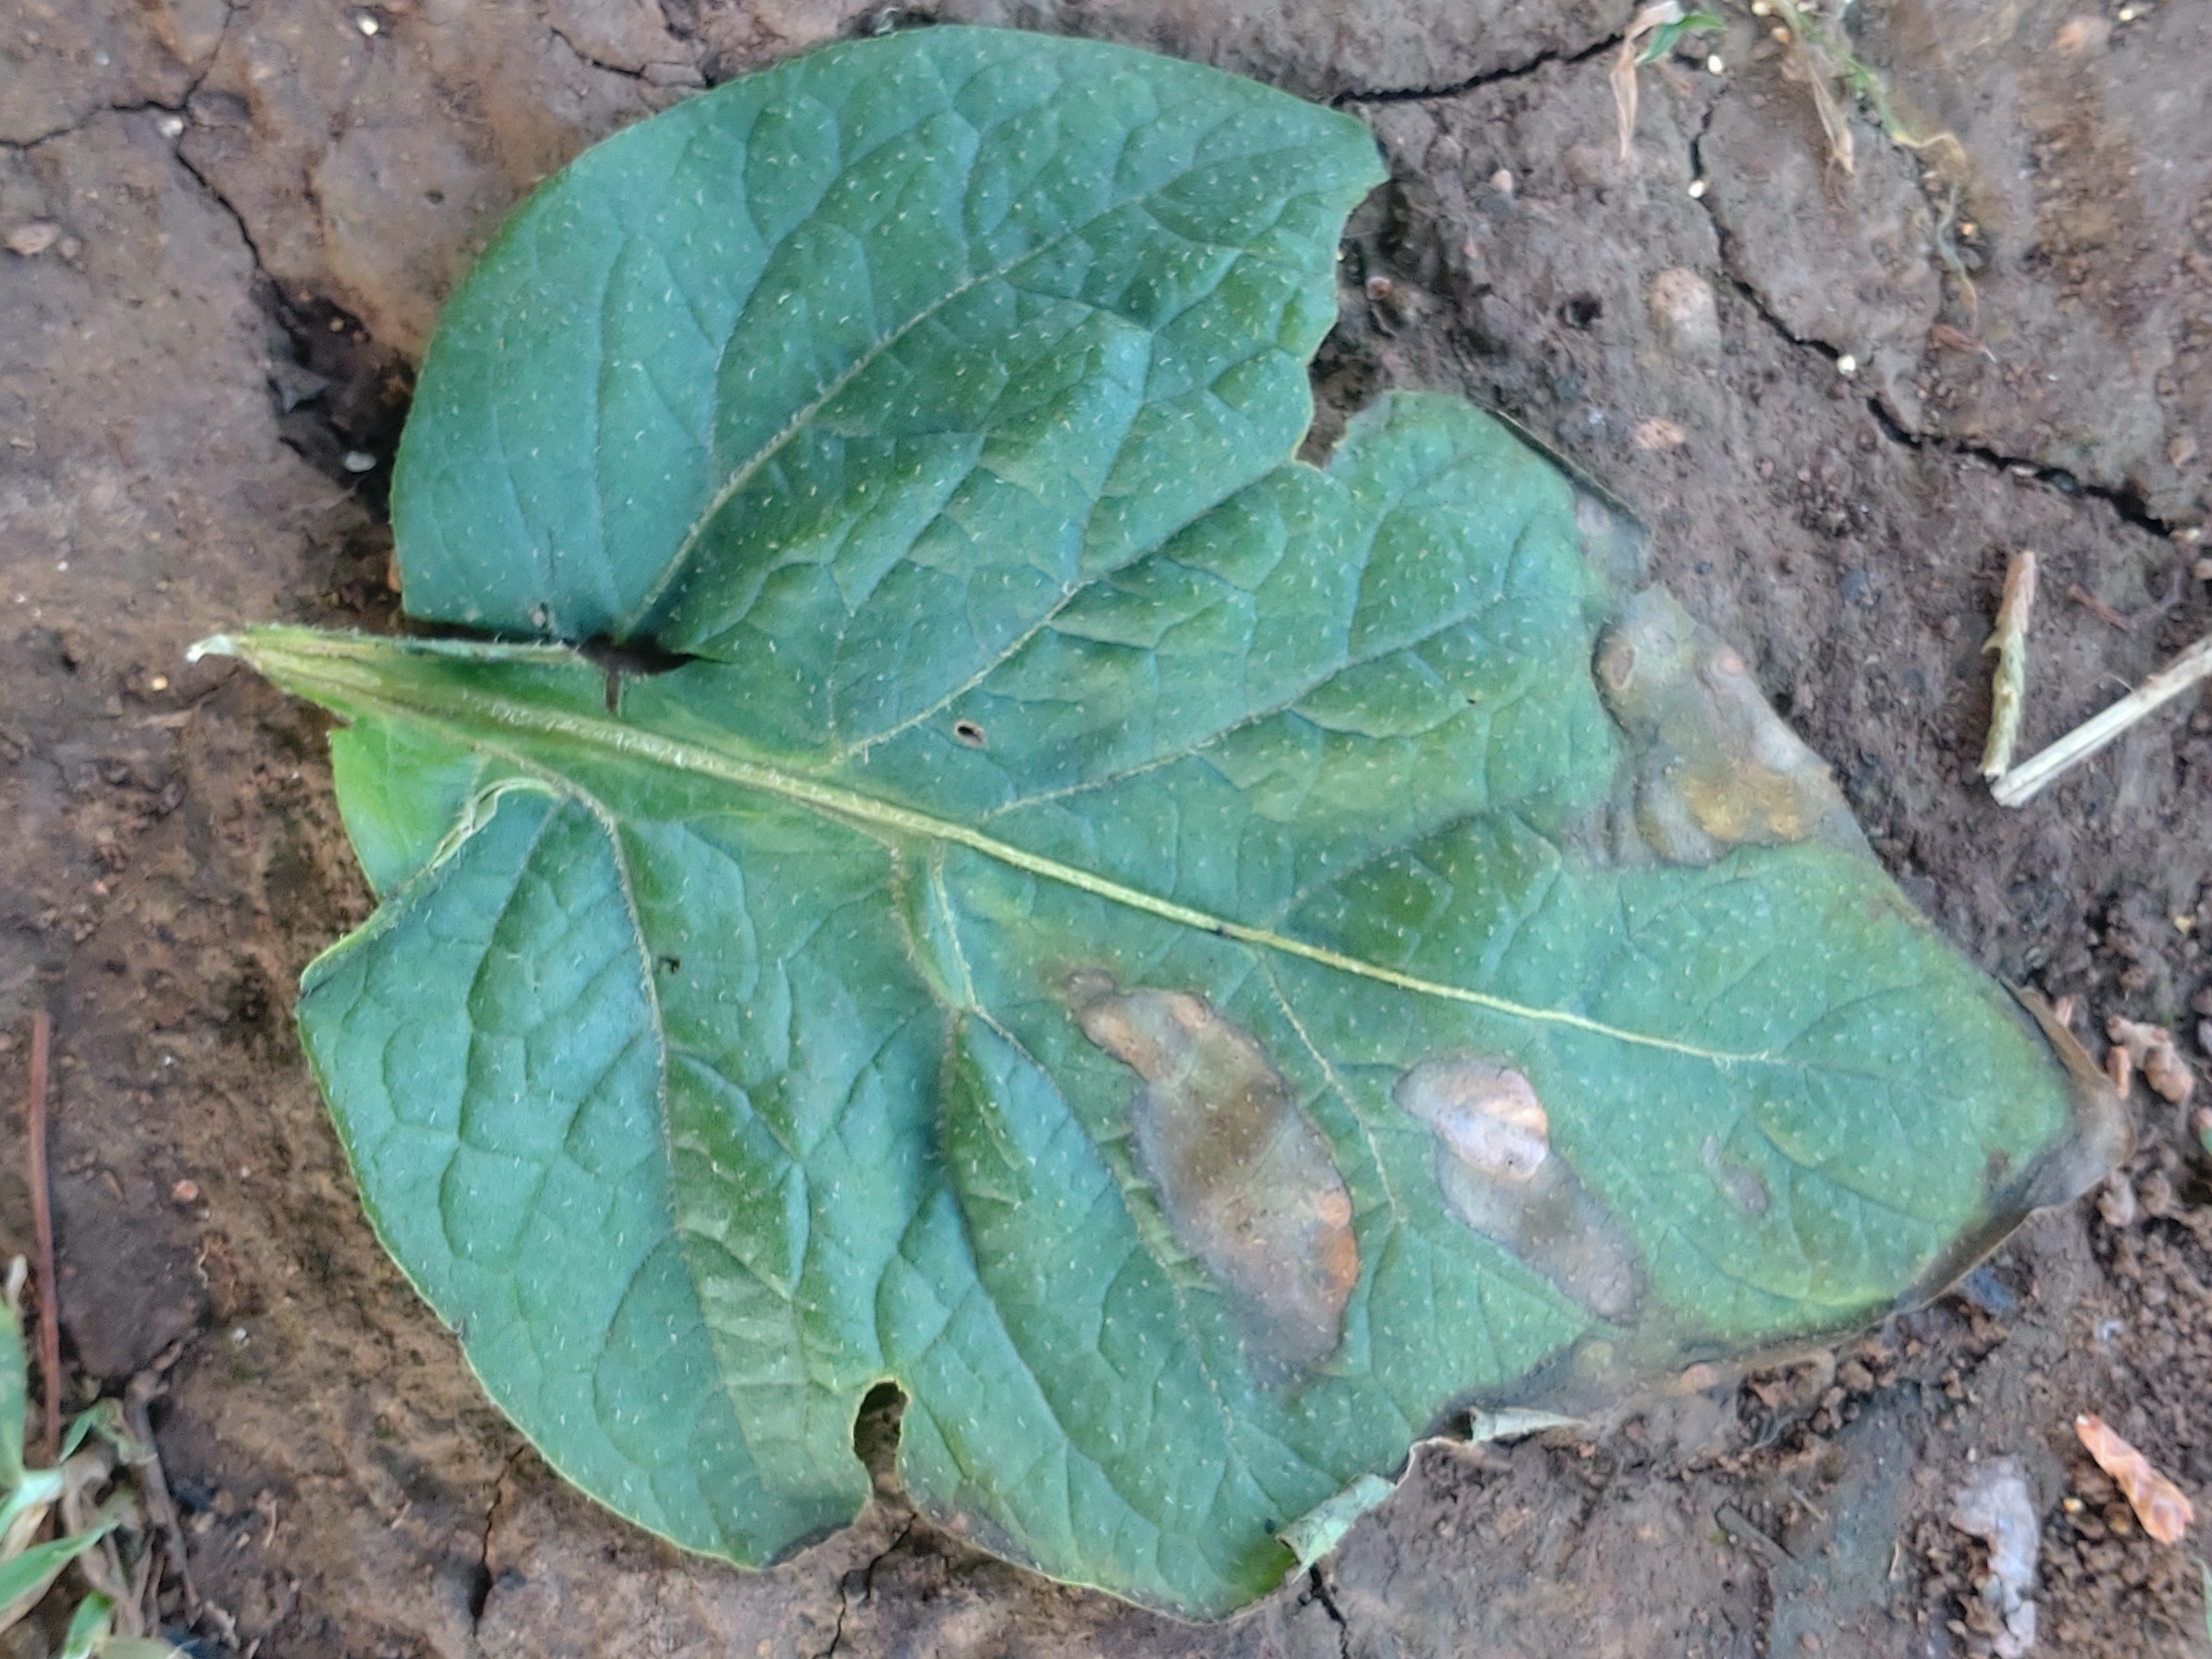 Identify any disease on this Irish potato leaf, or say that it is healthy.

early blight
